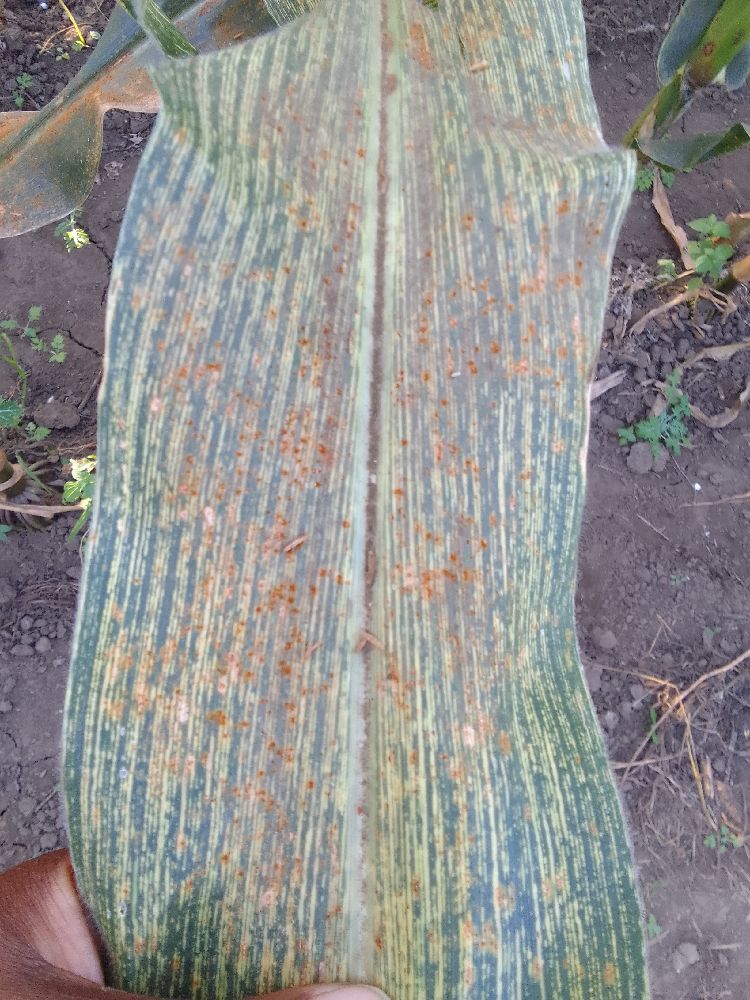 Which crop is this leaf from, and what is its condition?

maize, maize streak virus
